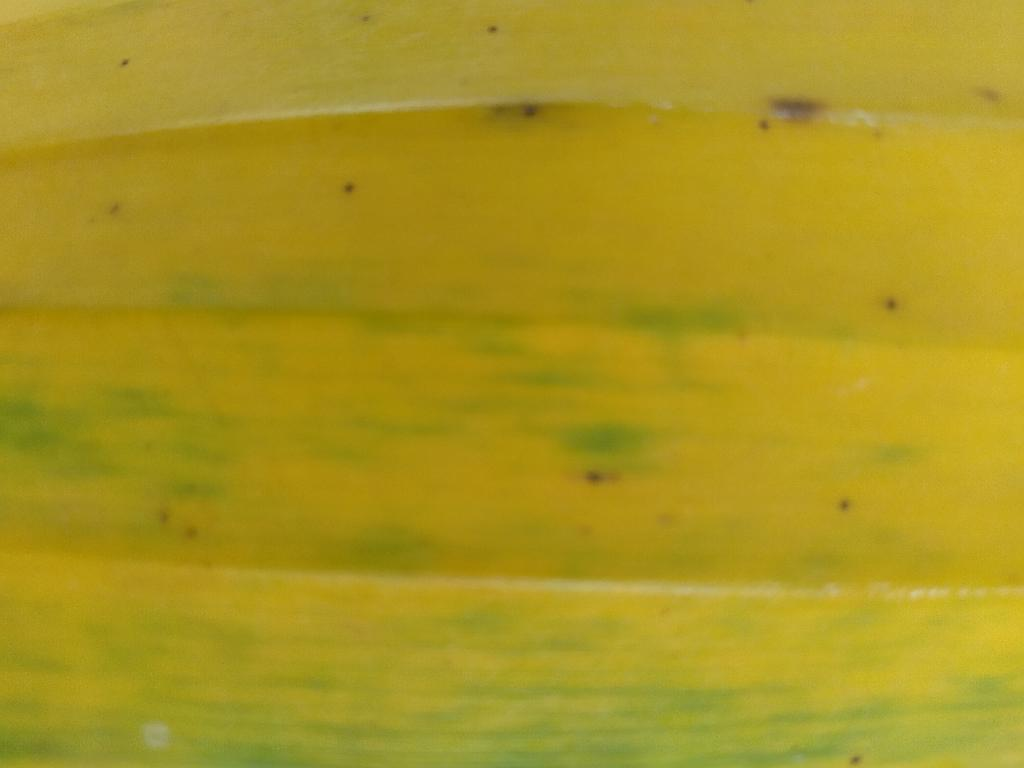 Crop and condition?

banana, fusarium wilt race 1
